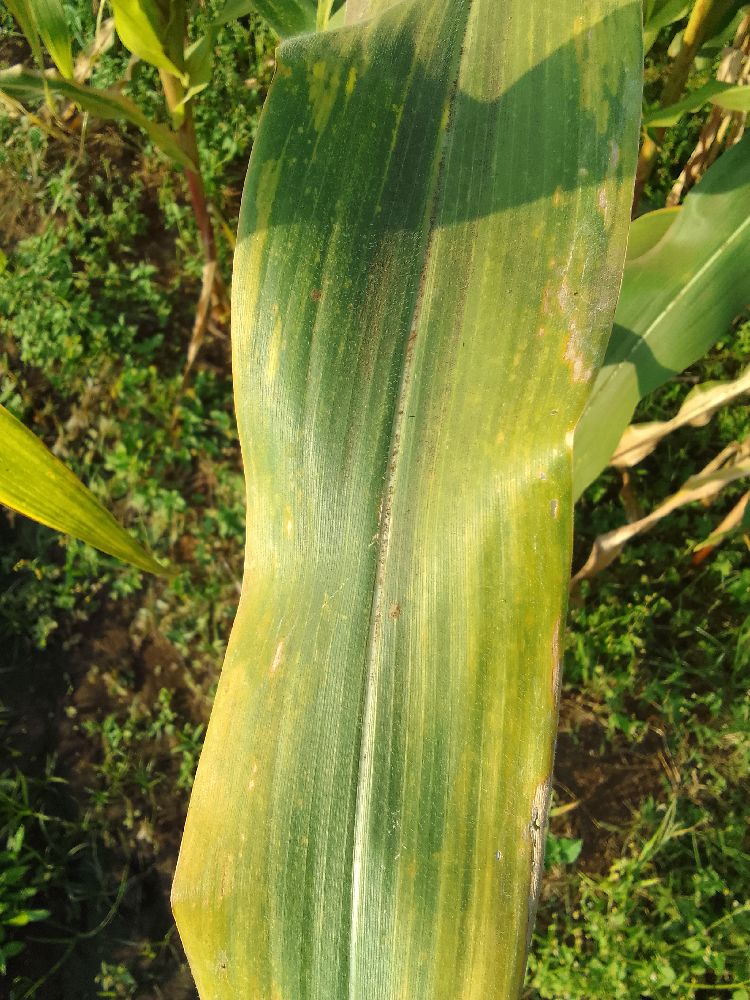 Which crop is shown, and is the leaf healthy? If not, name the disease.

maize, maize lethal necrosis
